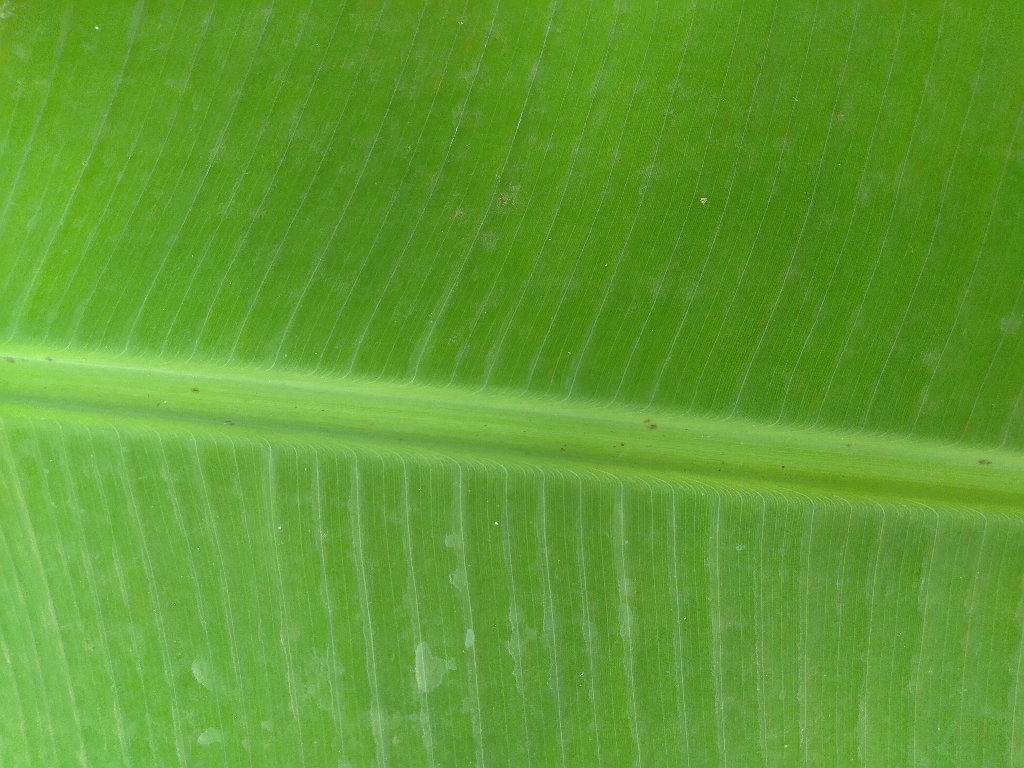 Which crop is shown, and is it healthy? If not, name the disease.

banana, healthy
